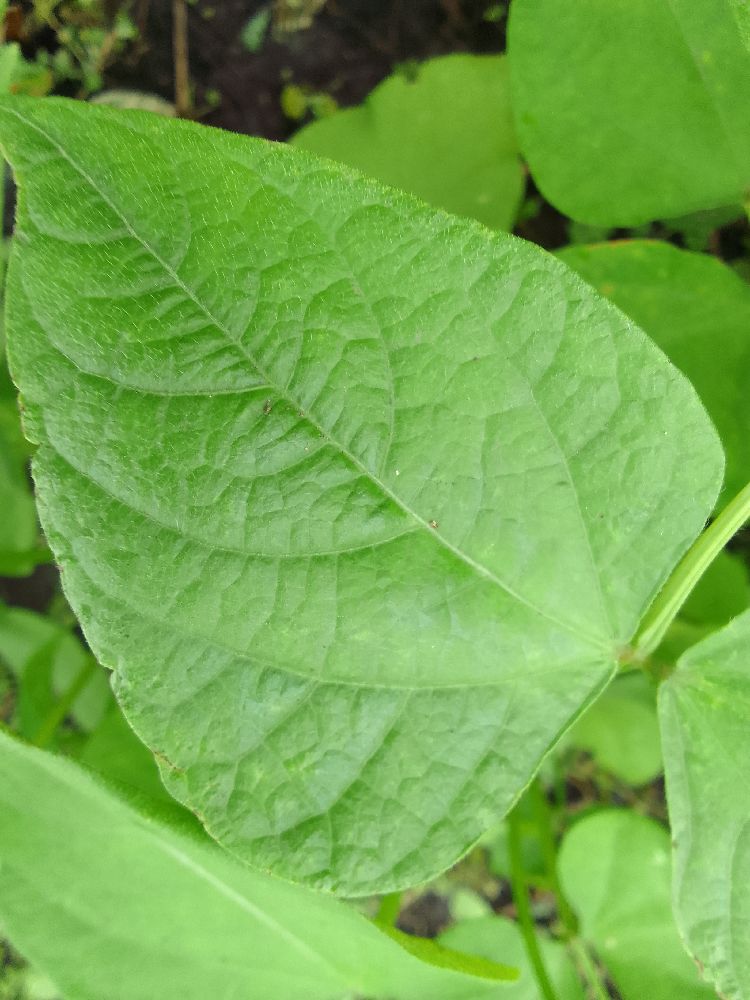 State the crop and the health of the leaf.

common bean, healthy
